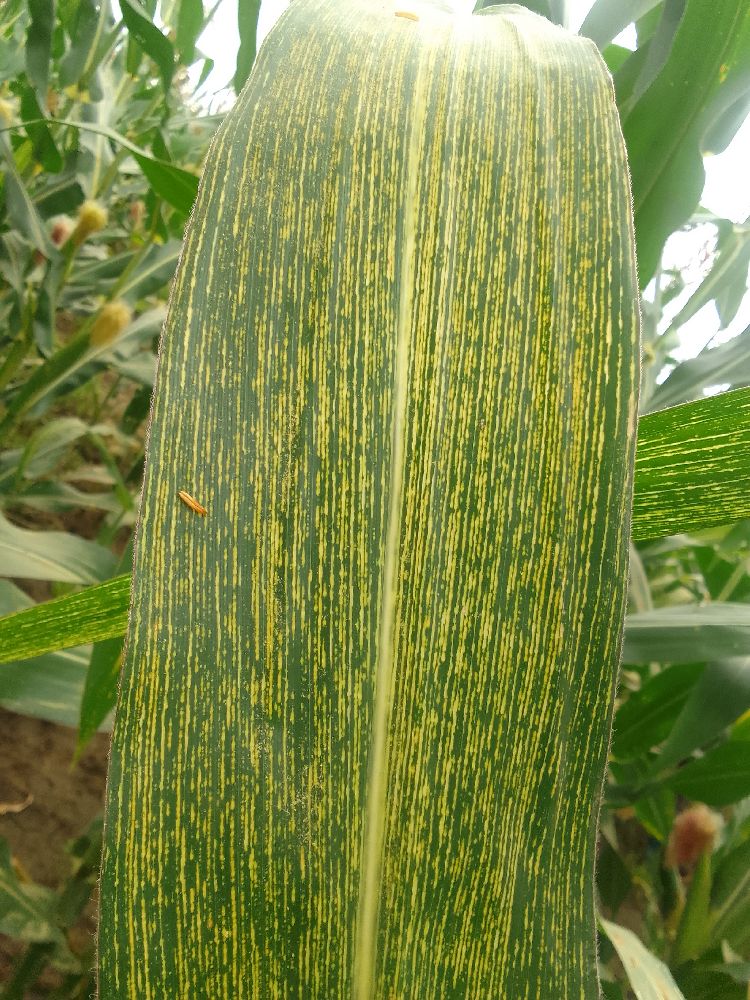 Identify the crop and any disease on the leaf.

maize, maize streak virus
